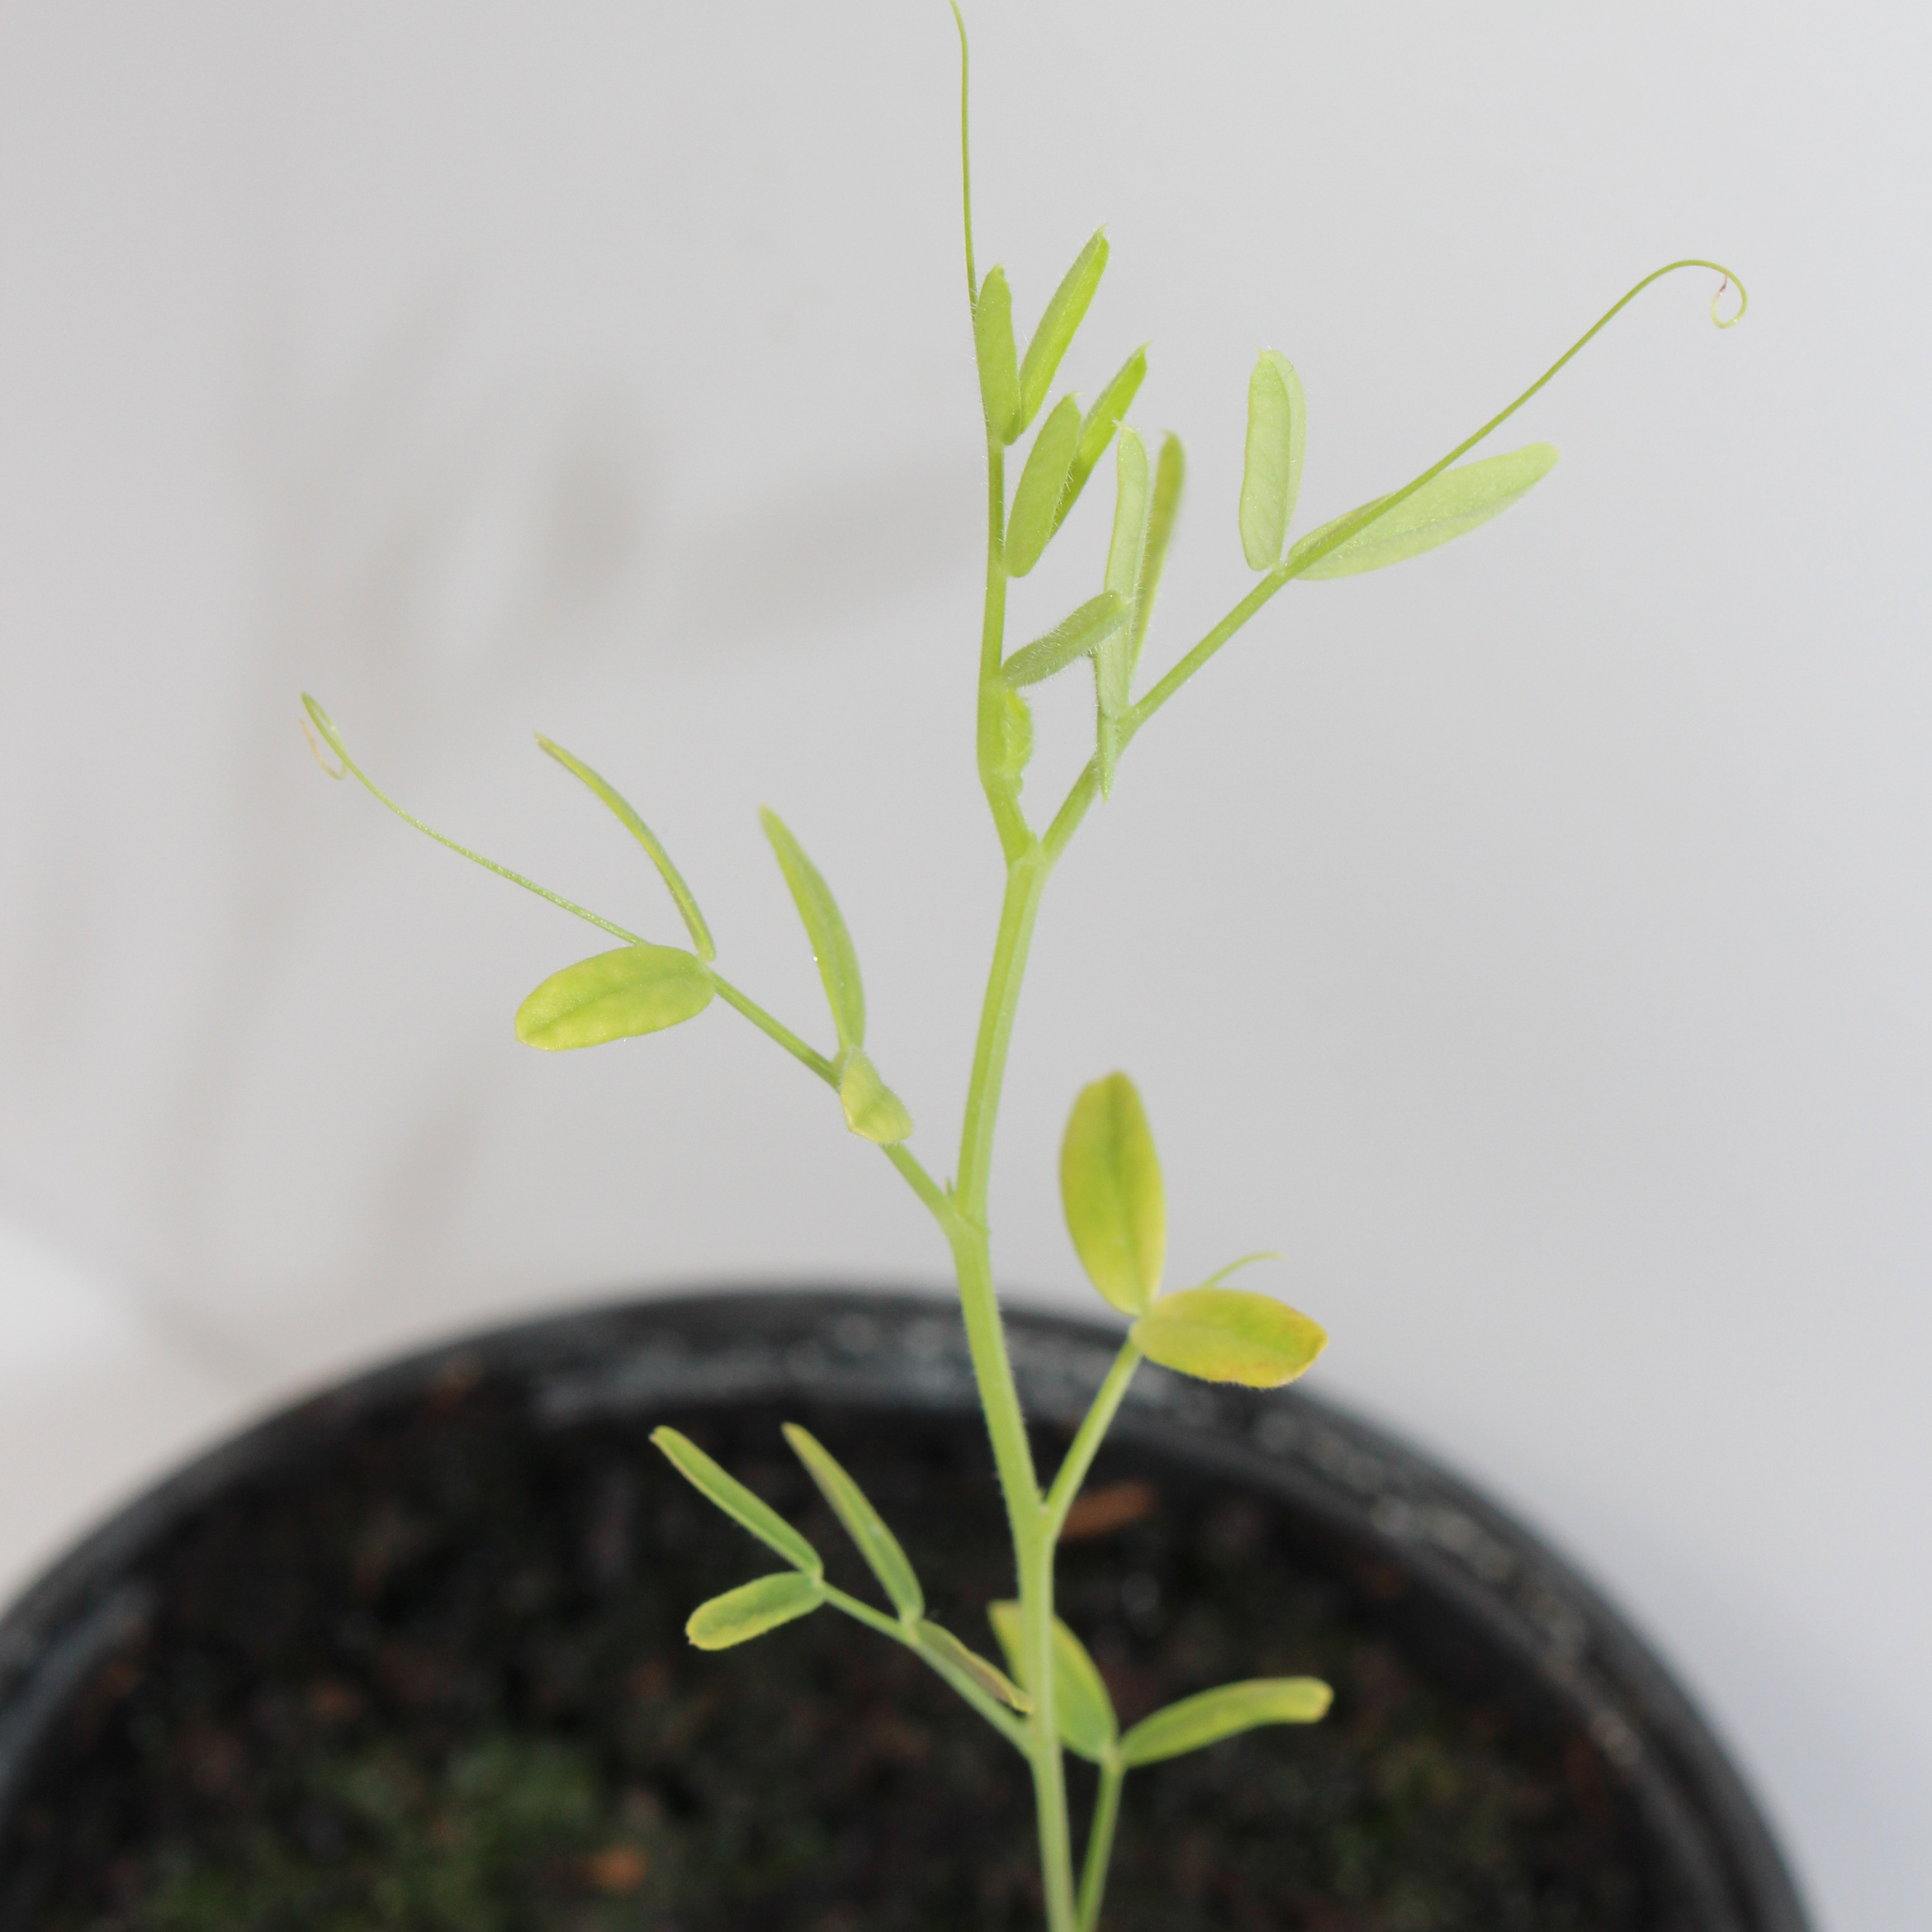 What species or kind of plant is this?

Vicia sativa
